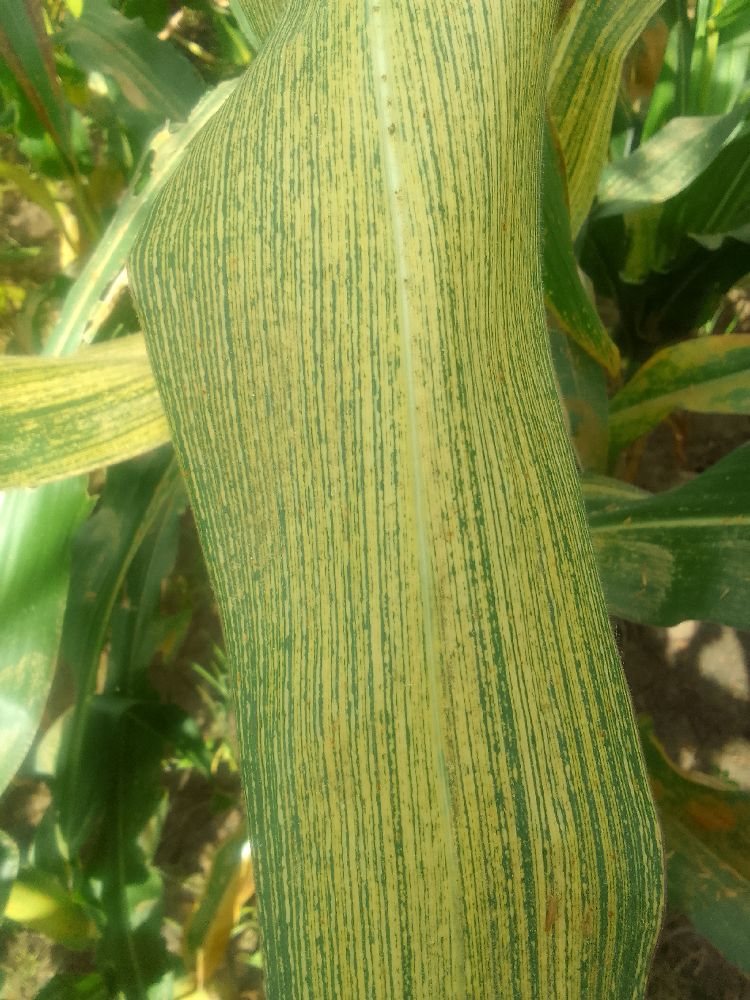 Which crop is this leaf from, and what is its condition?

maize, maize streak virus
